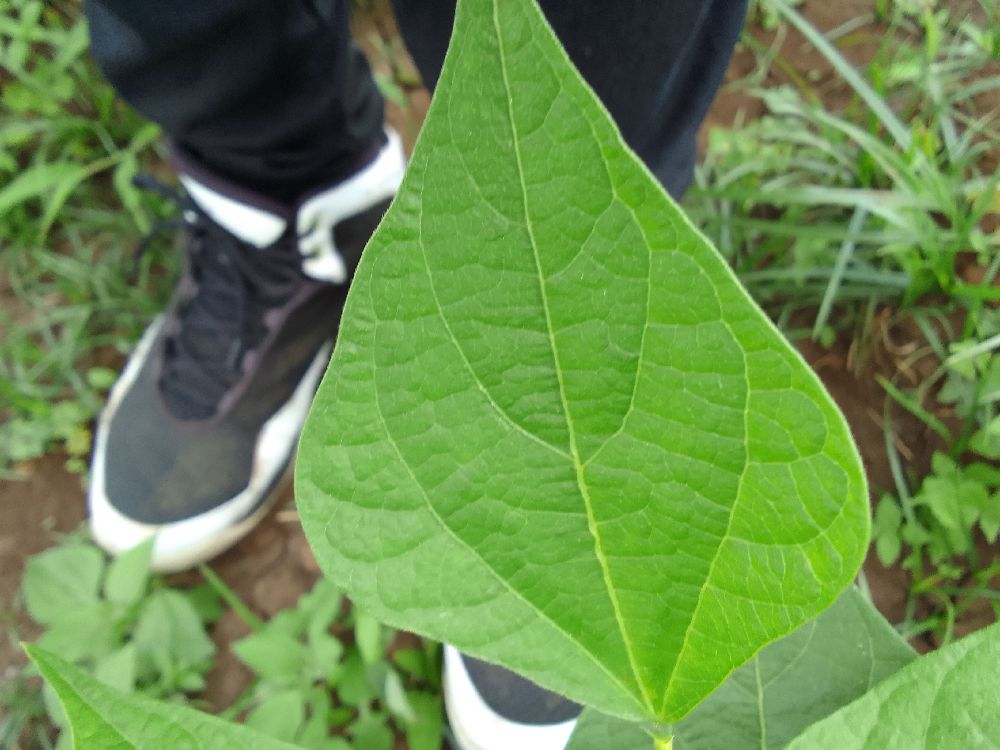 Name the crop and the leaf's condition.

common bean, healthy
